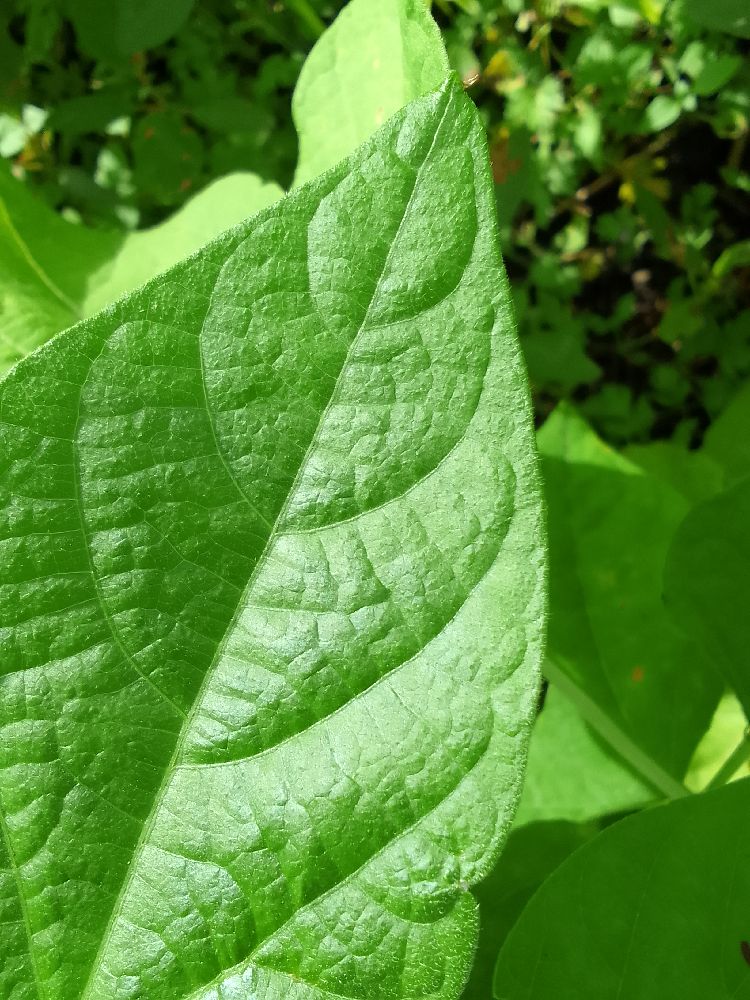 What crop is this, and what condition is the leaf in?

common bean, healthy
